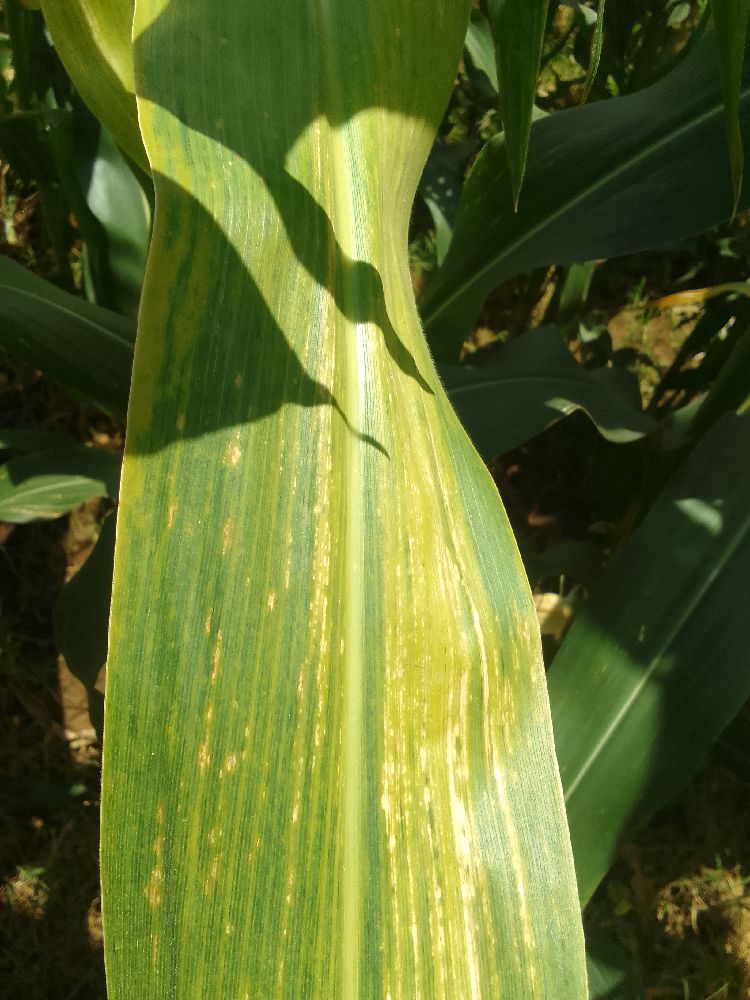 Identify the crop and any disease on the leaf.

maize, maize lethal necrosis
